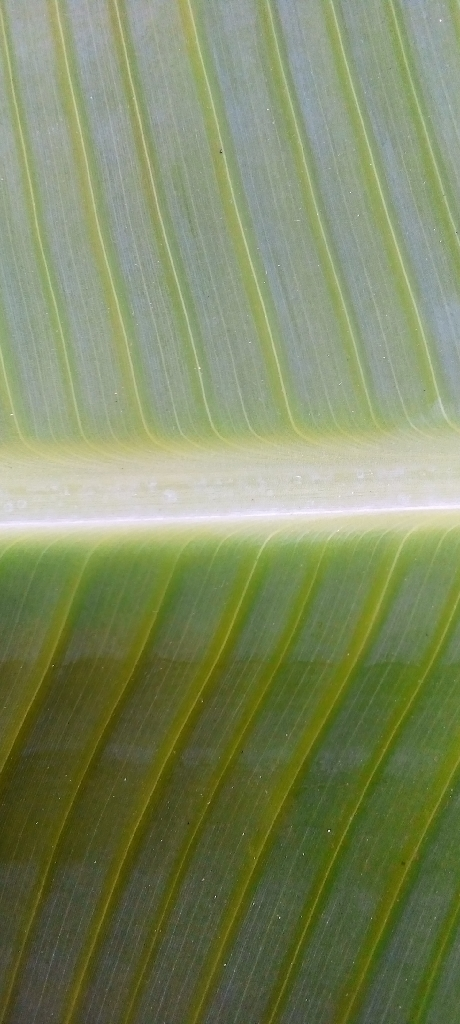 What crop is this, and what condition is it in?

banana, healthy
